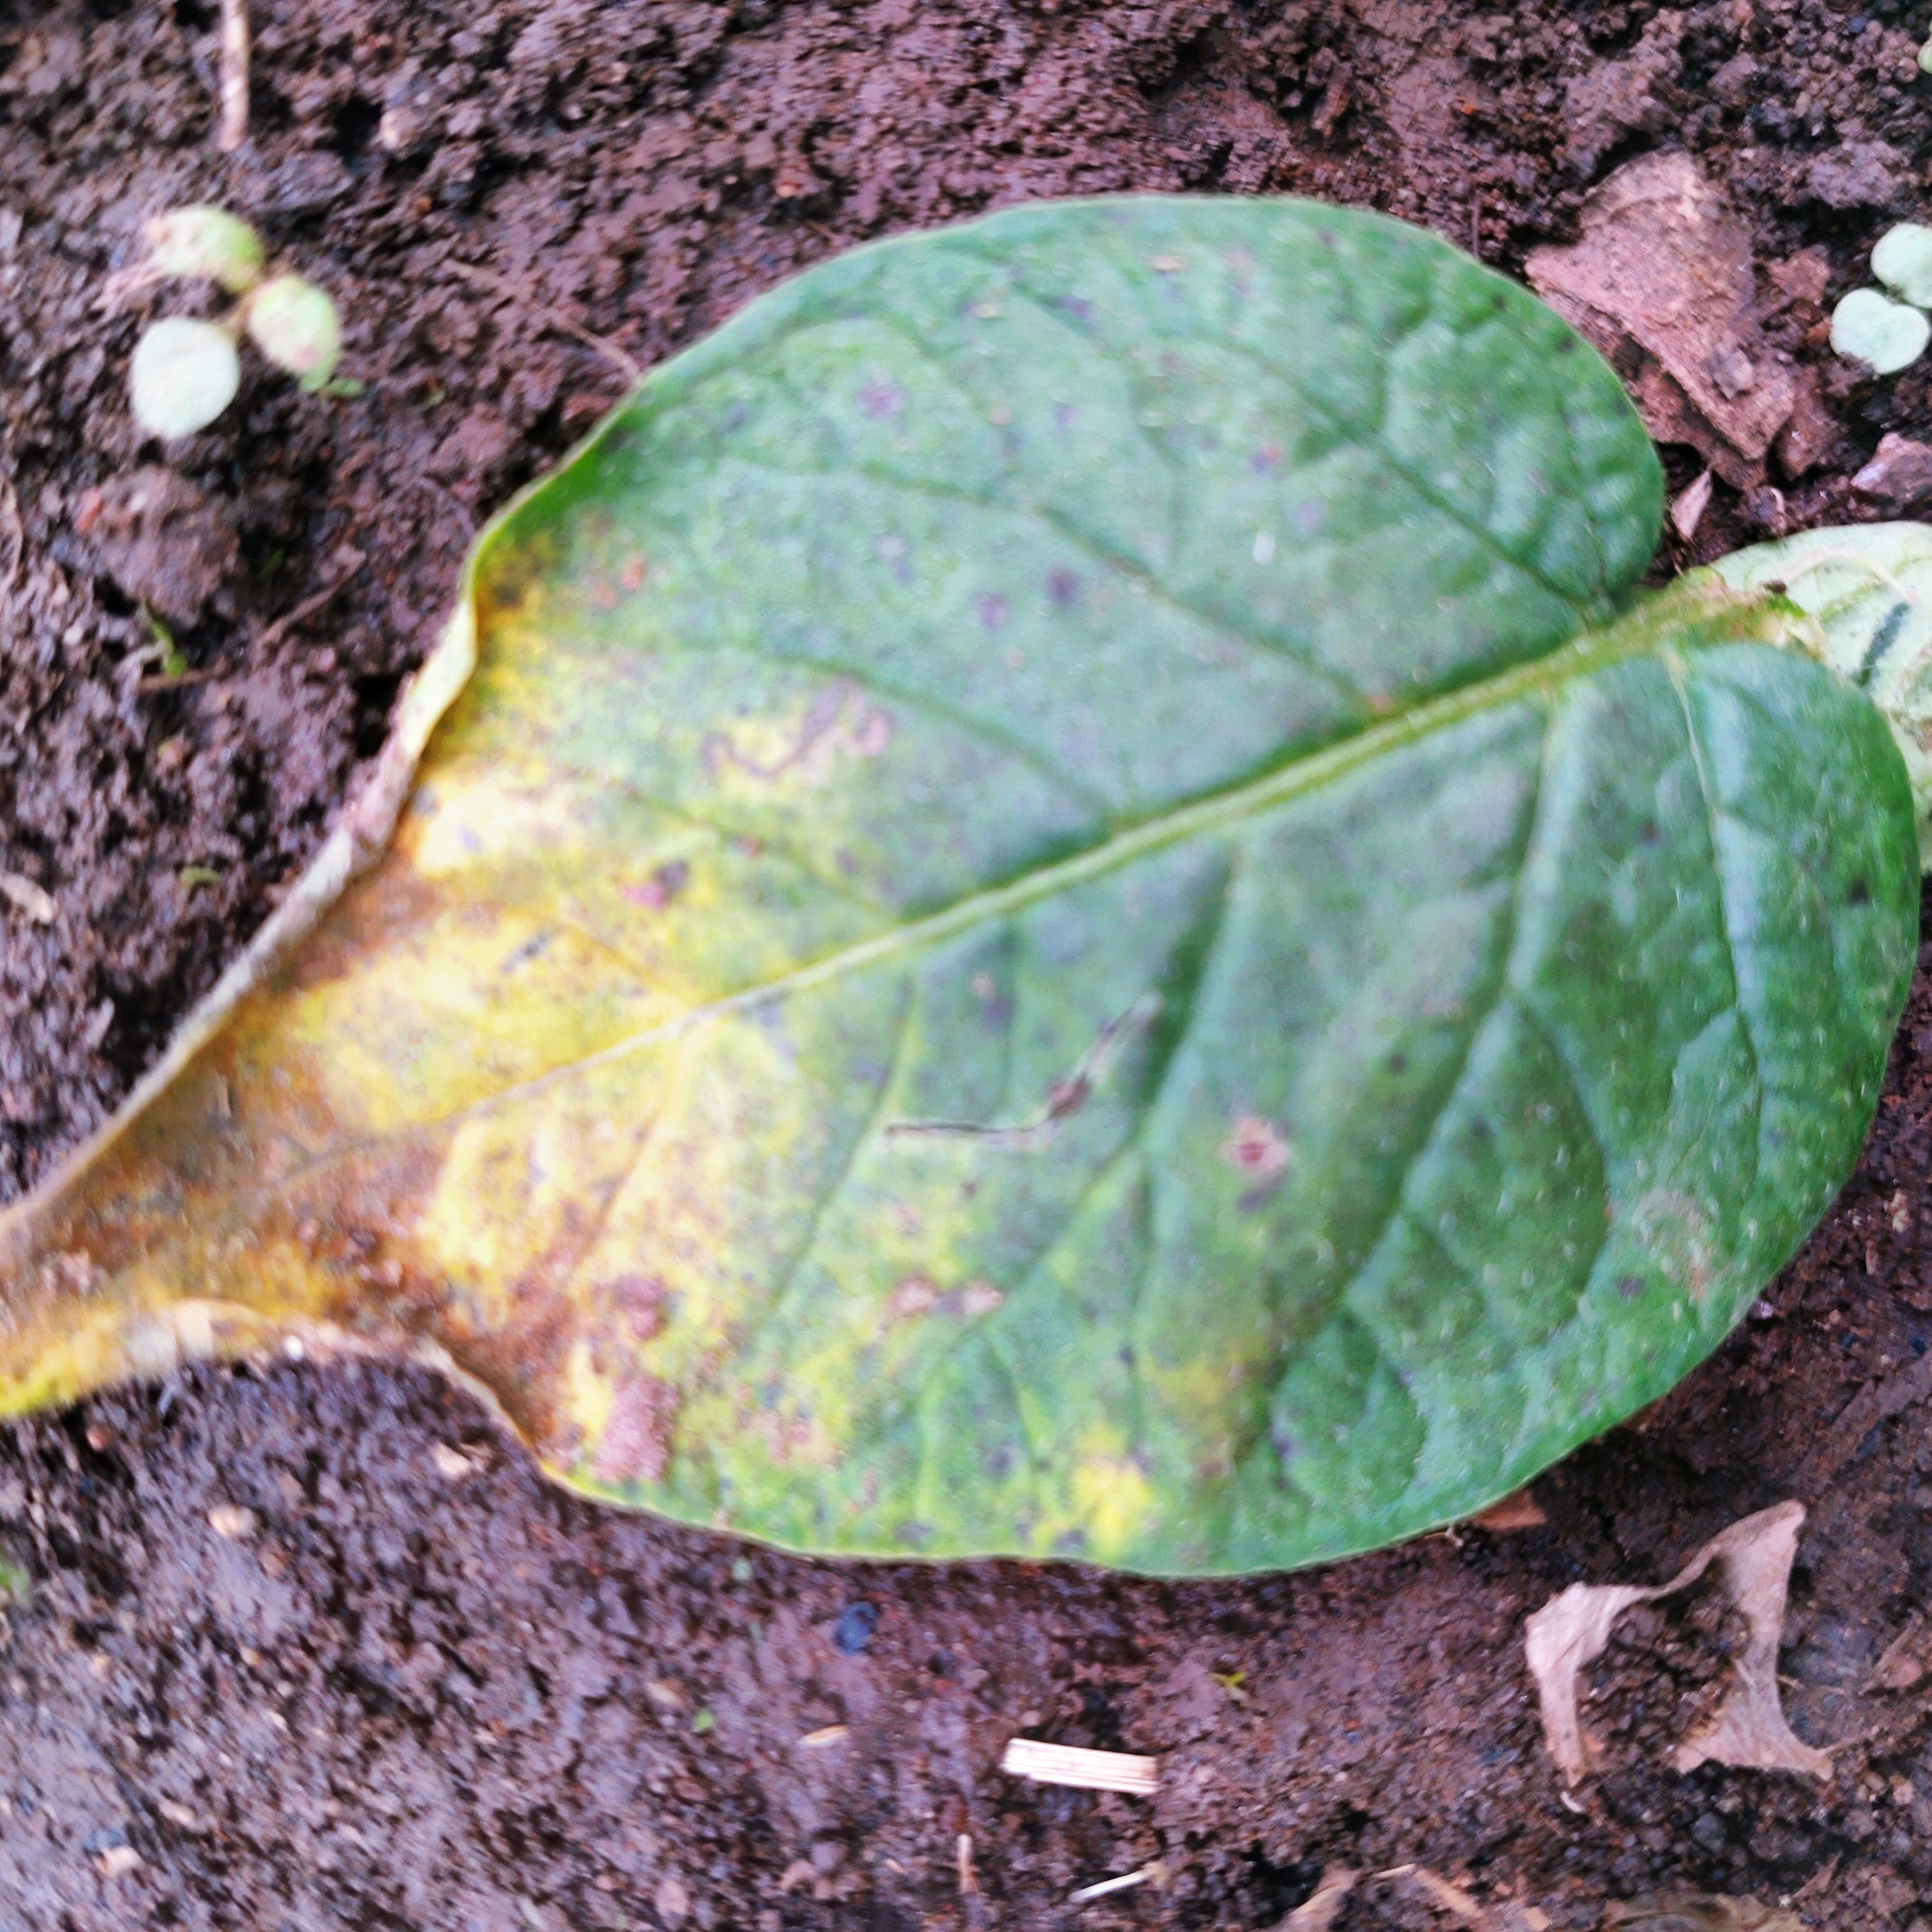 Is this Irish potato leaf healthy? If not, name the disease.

late blight
